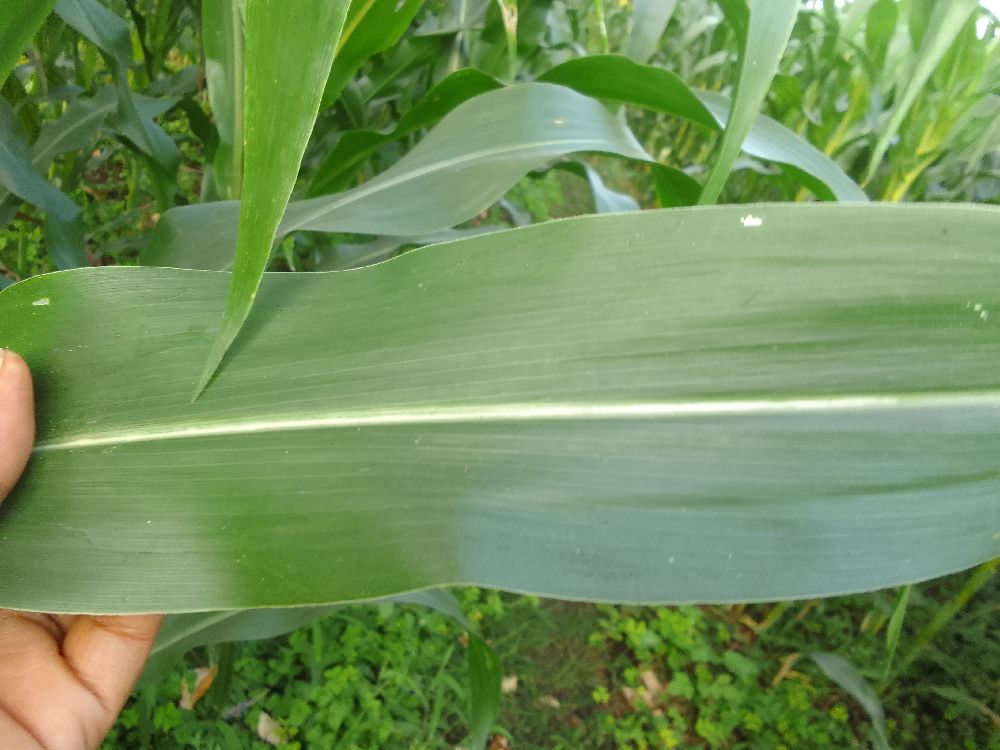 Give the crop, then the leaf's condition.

maize, healthy
